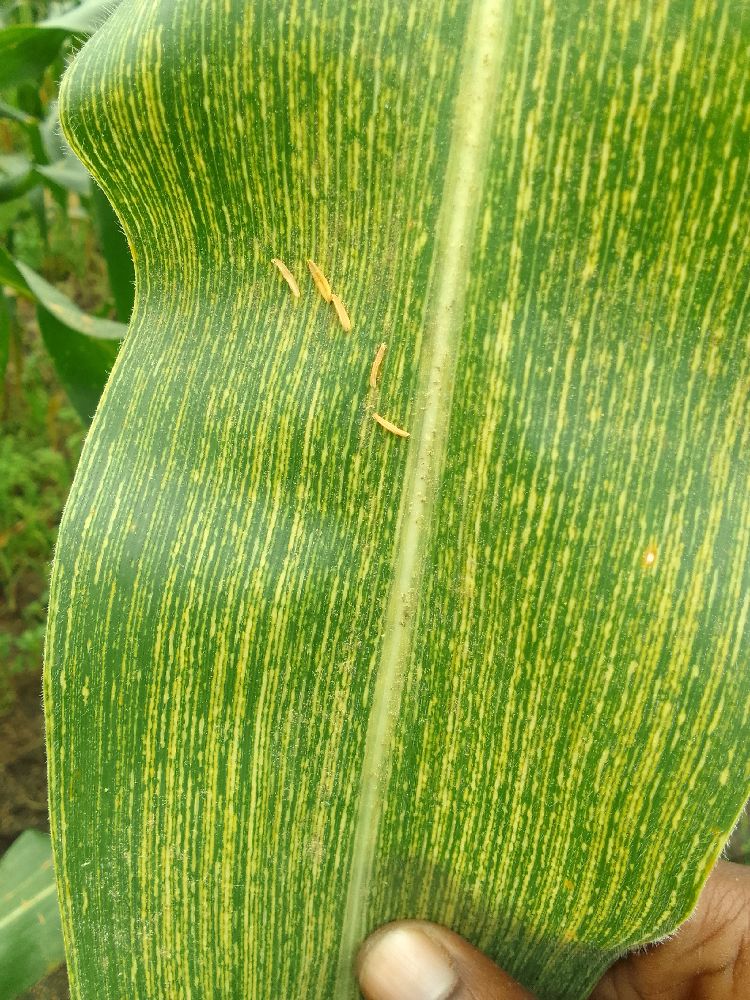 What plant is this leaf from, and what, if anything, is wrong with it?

maize, maize streak virus
